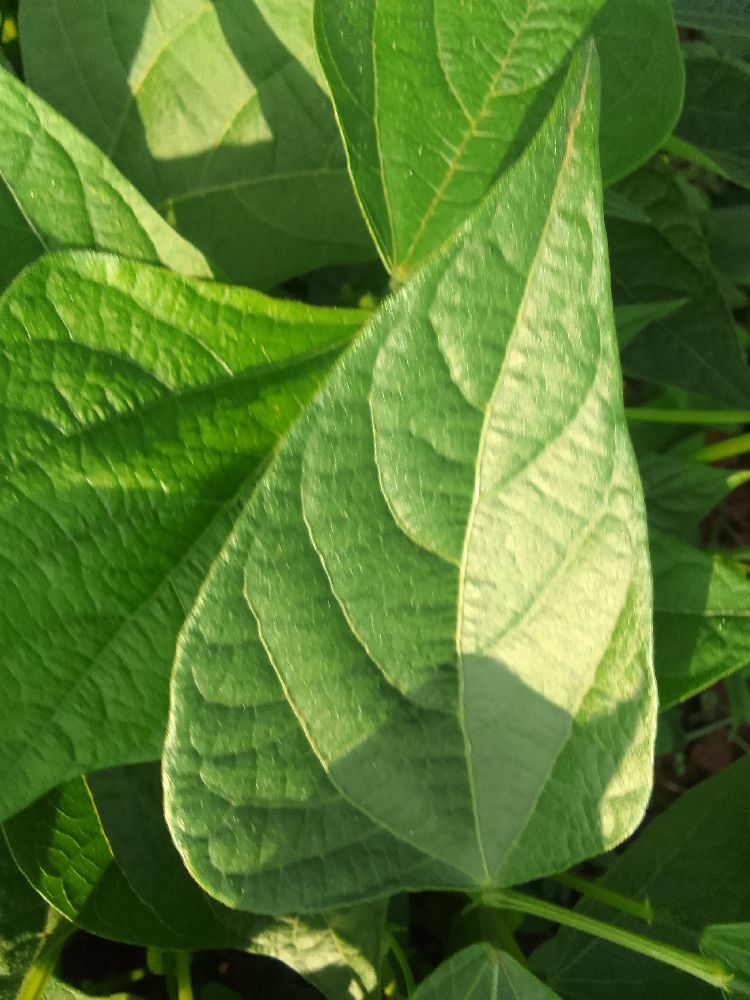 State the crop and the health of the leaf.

common bean, healthy
